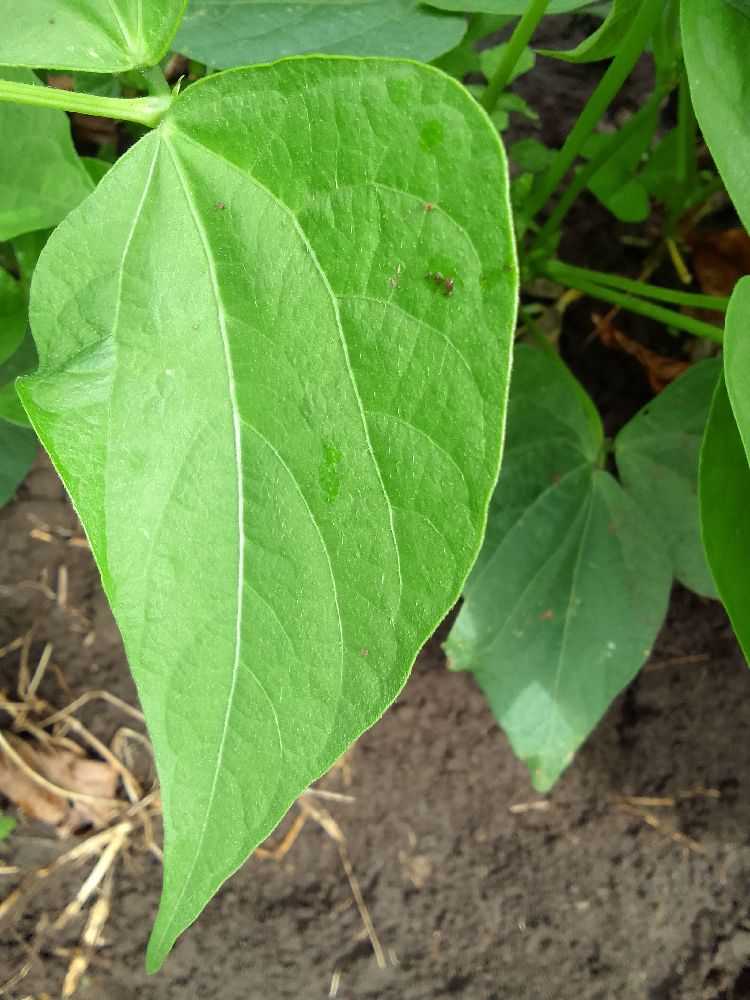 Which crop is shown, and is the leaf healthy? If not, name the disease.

common bean, healthy
